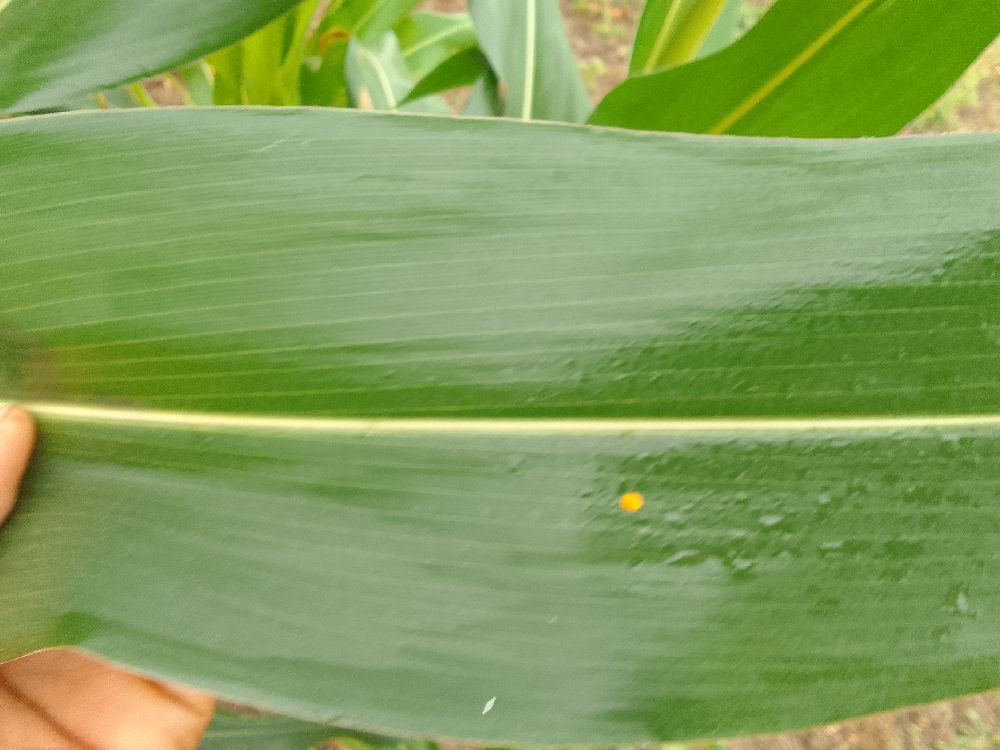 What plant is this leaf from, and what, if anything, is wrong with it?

maize, healthy
